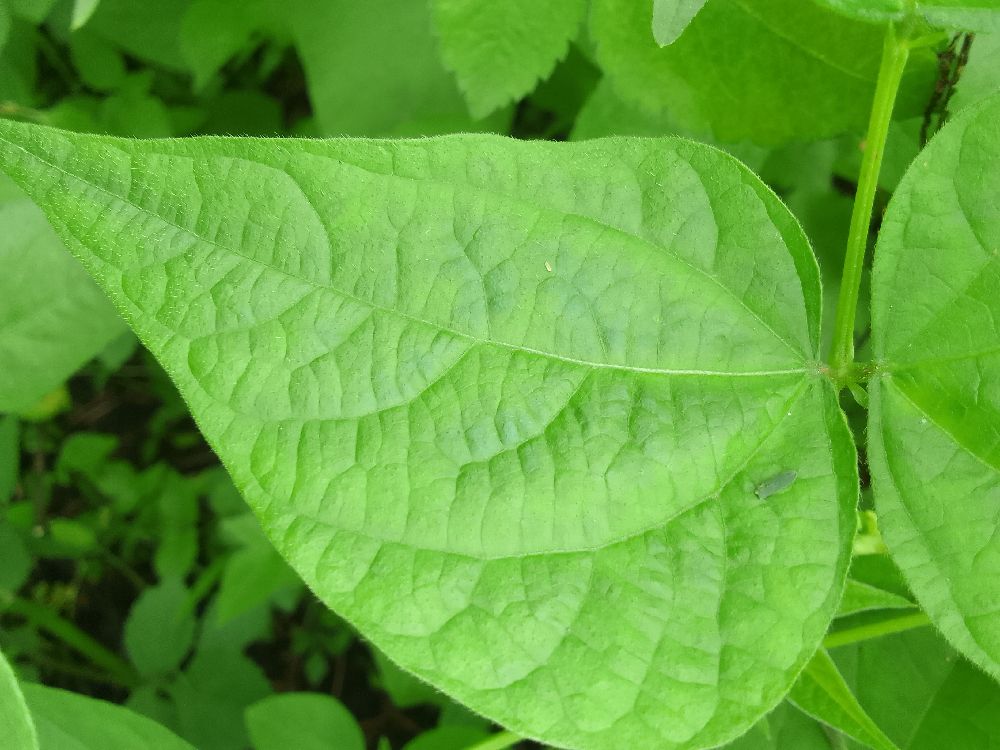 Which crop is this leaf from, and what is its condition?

common bean, healthy
